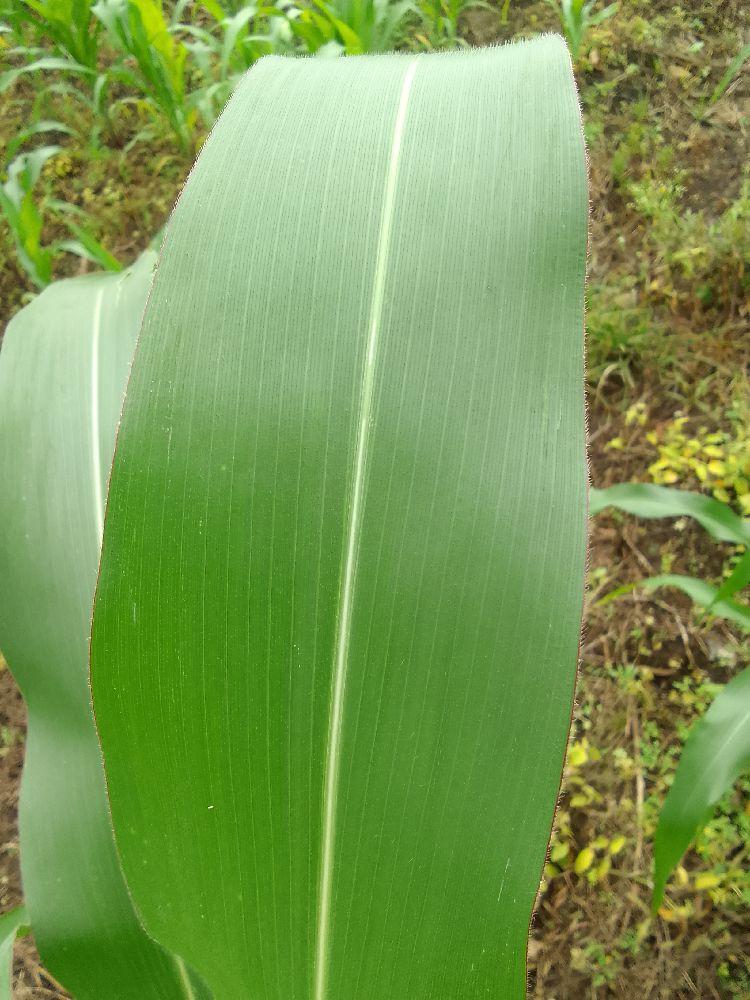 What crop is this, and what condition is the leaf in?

maize, healthy
